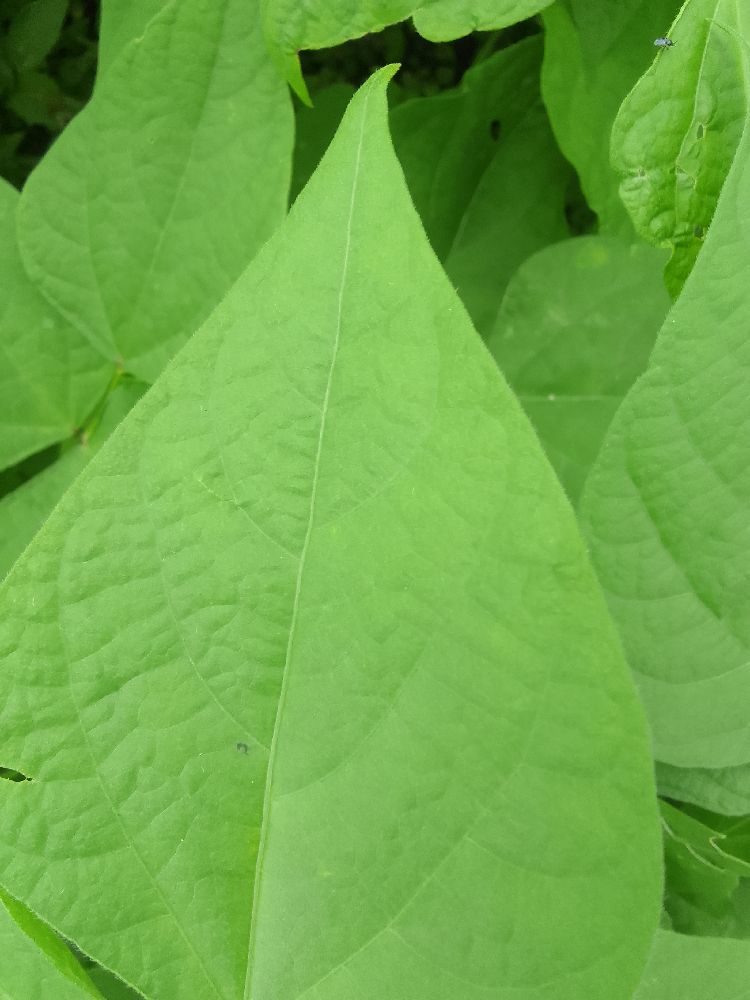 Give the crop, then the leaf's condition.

common bean, healthy
